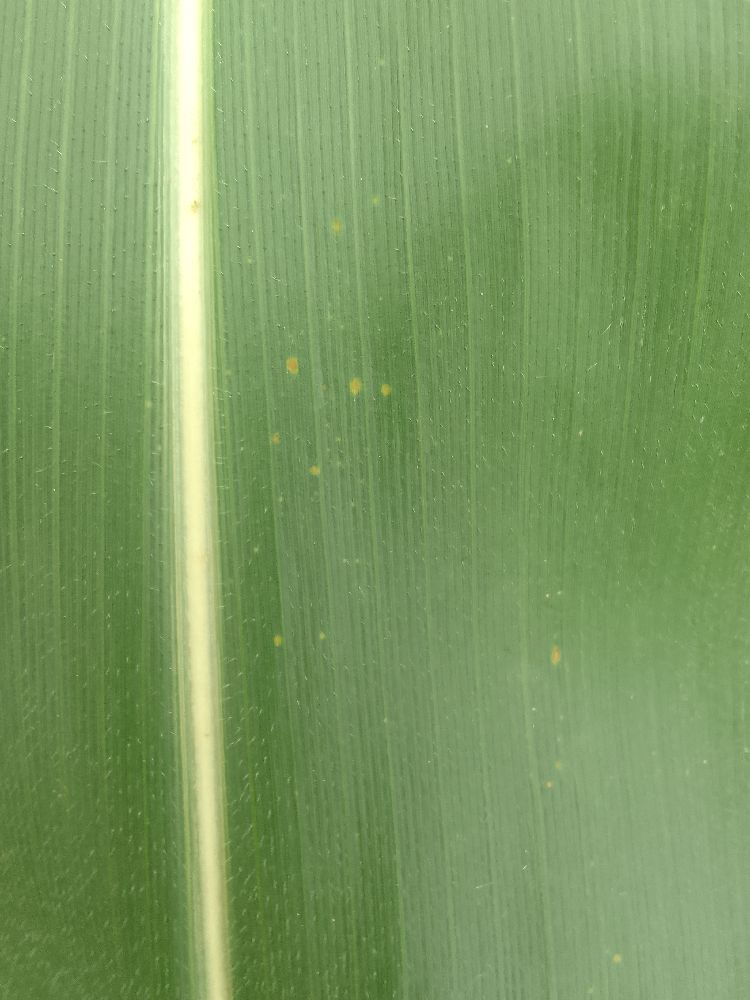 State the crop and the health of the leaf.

maize, healthy
